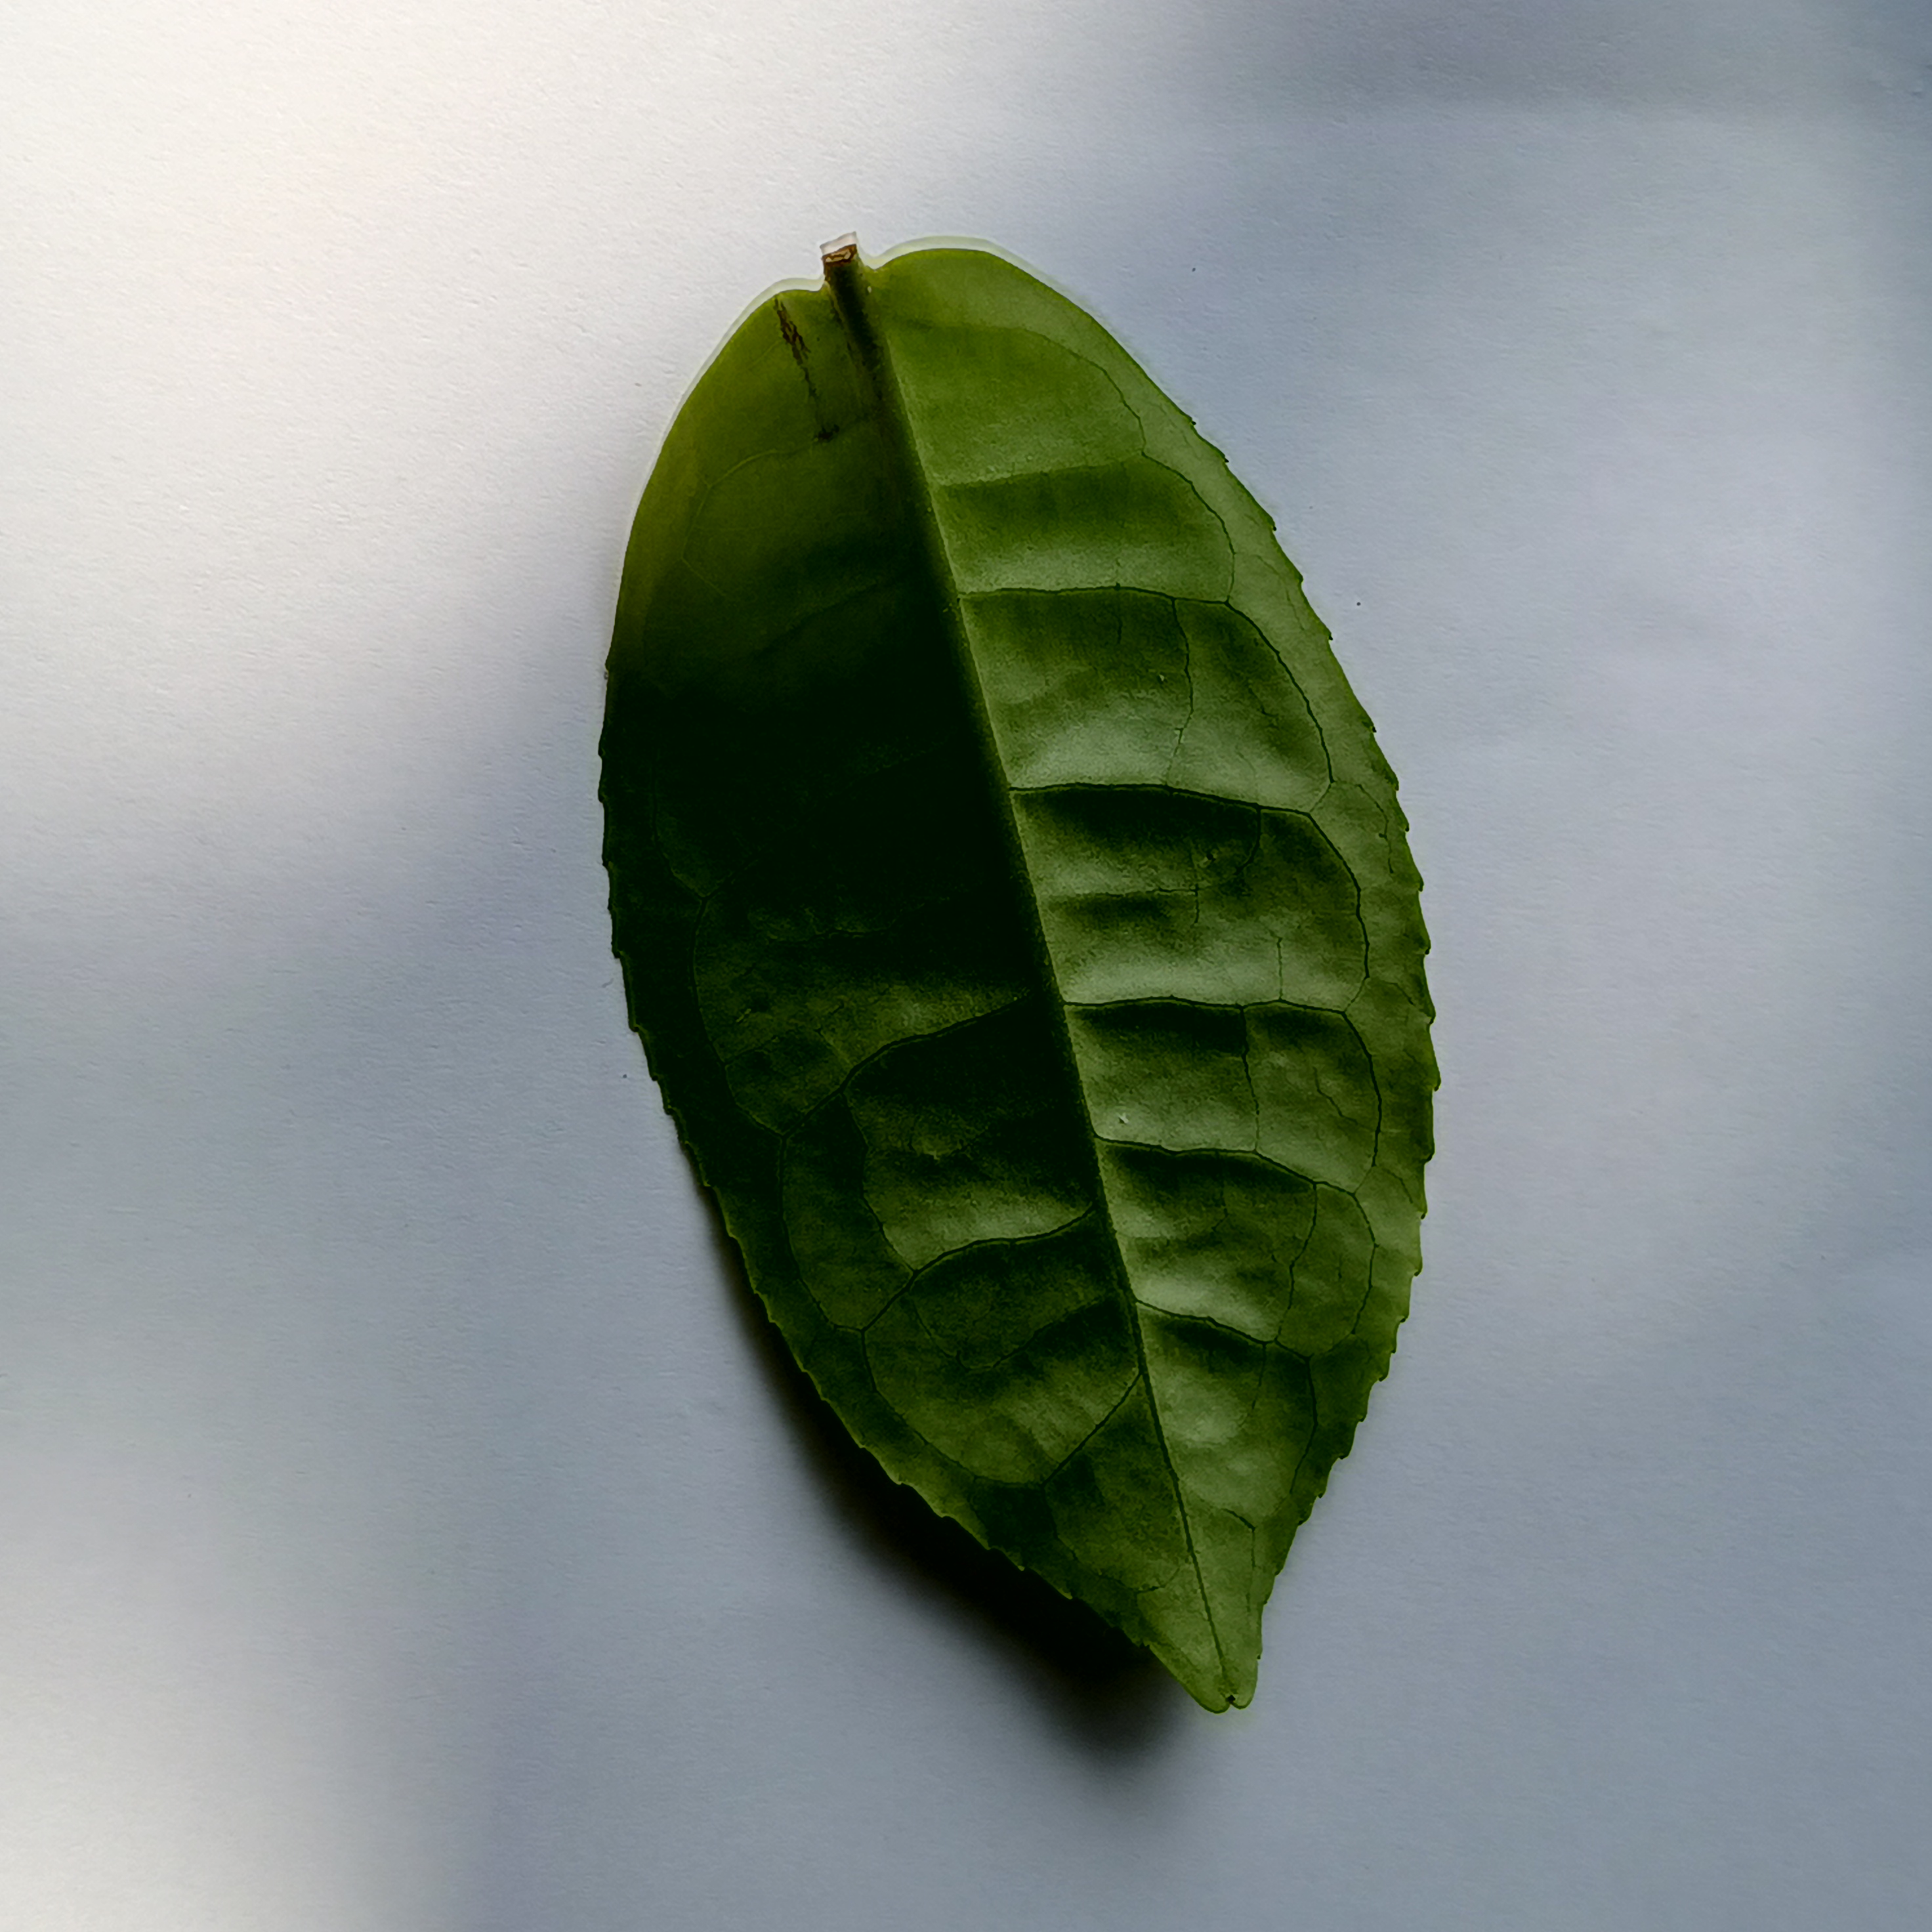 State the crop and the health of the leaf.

tea, healthy
